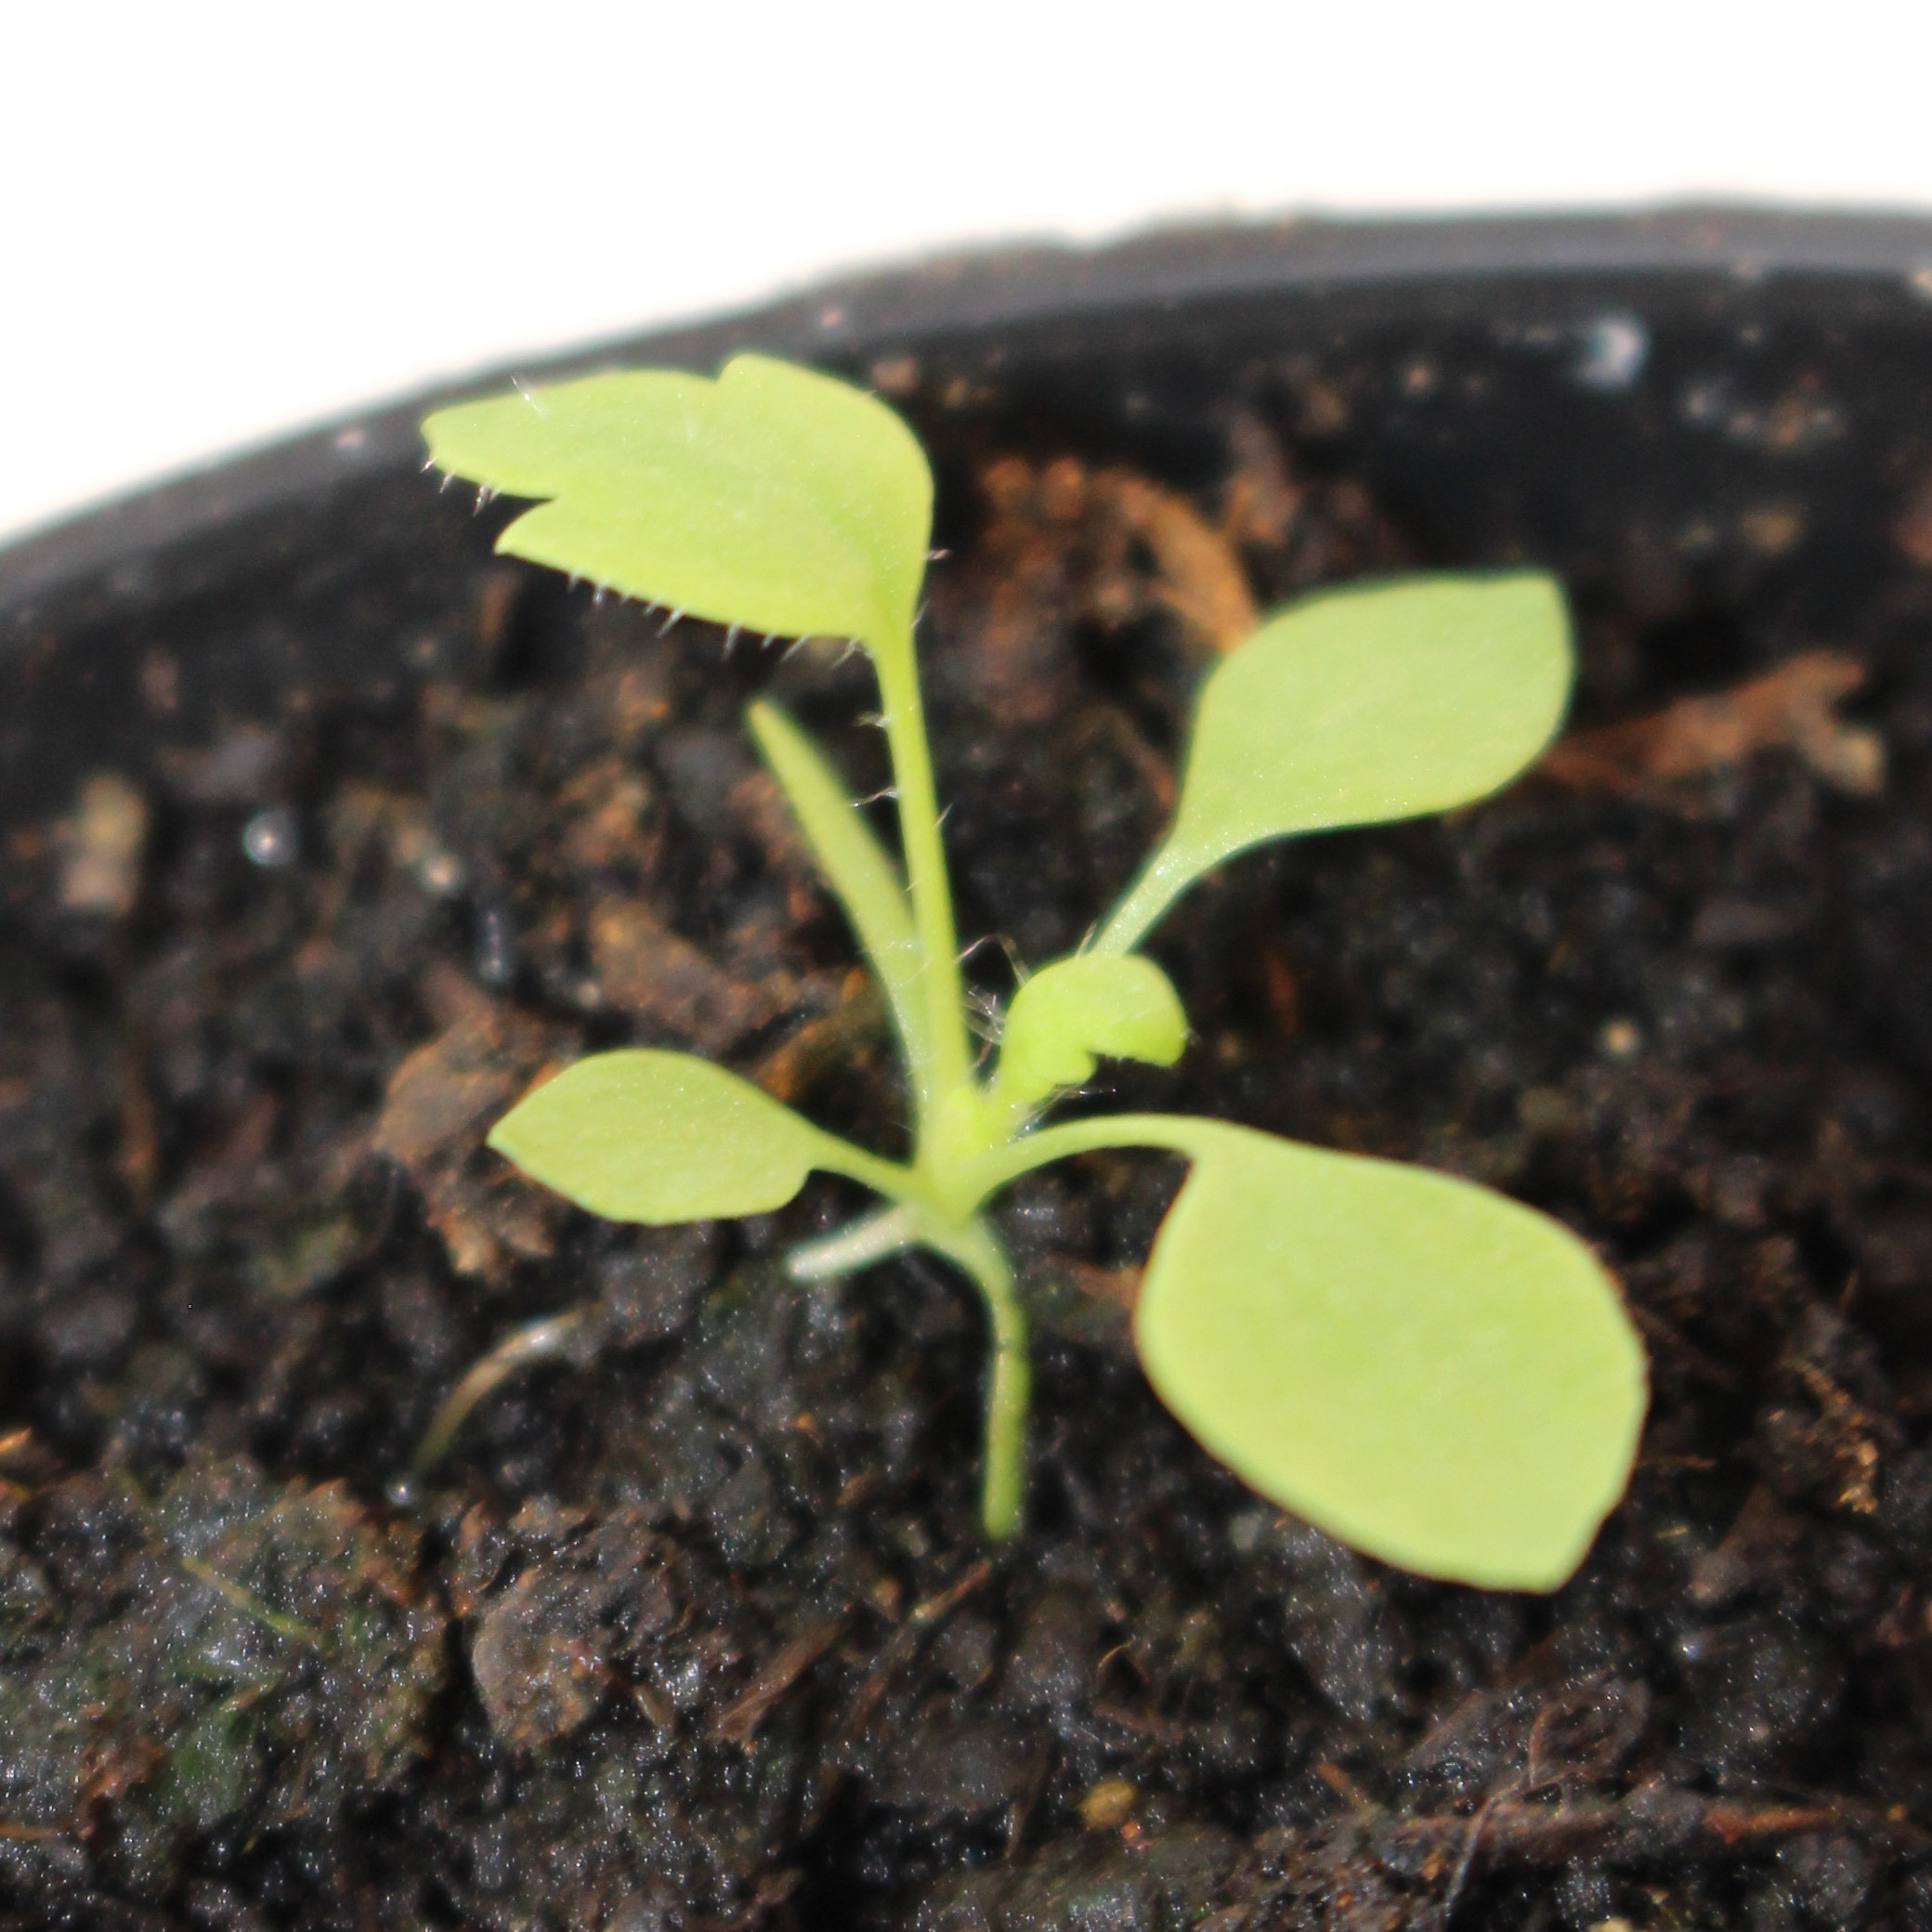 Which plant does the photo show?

Papaver rhoeas
